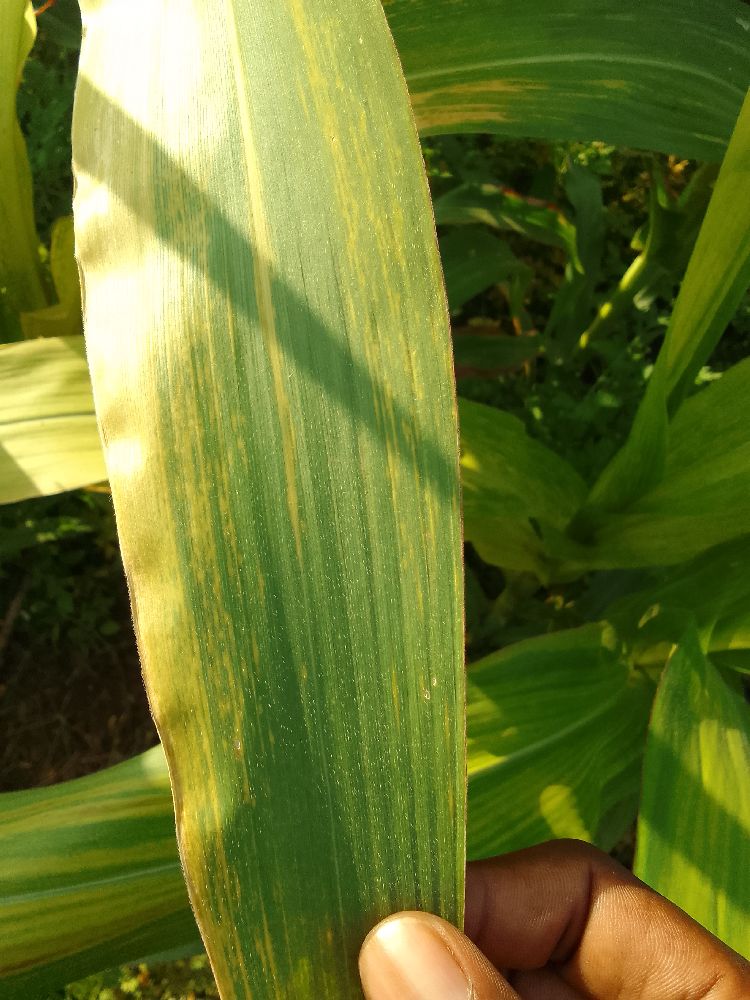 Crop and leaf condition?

maize, maize lethal necrosis
